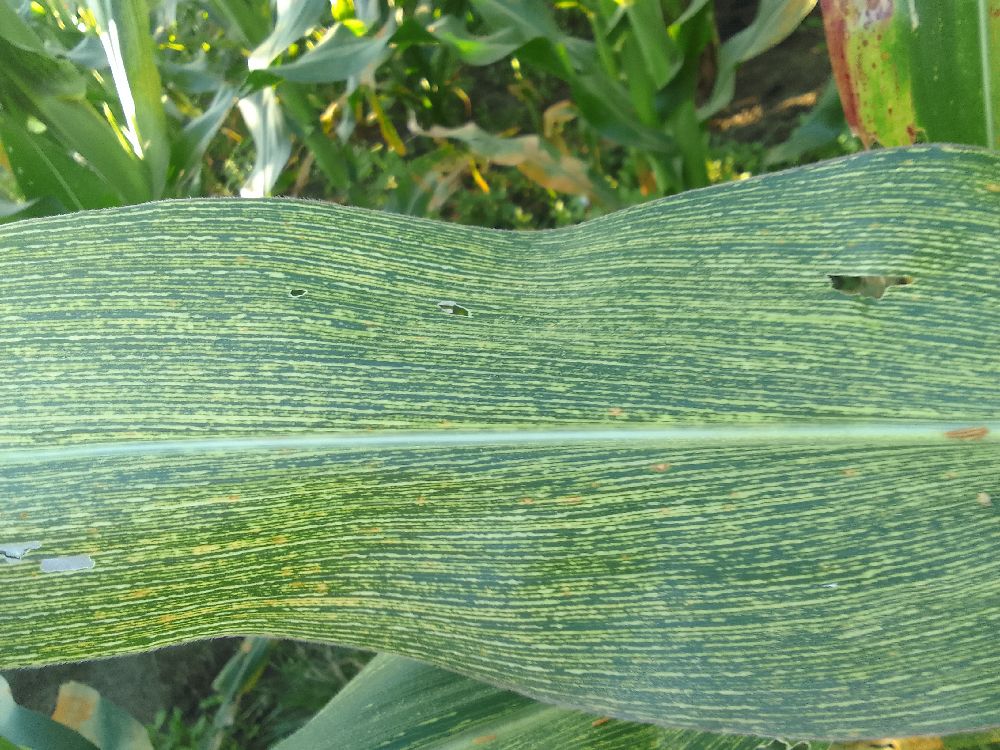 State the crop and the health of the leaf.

maize, maize streak virus
